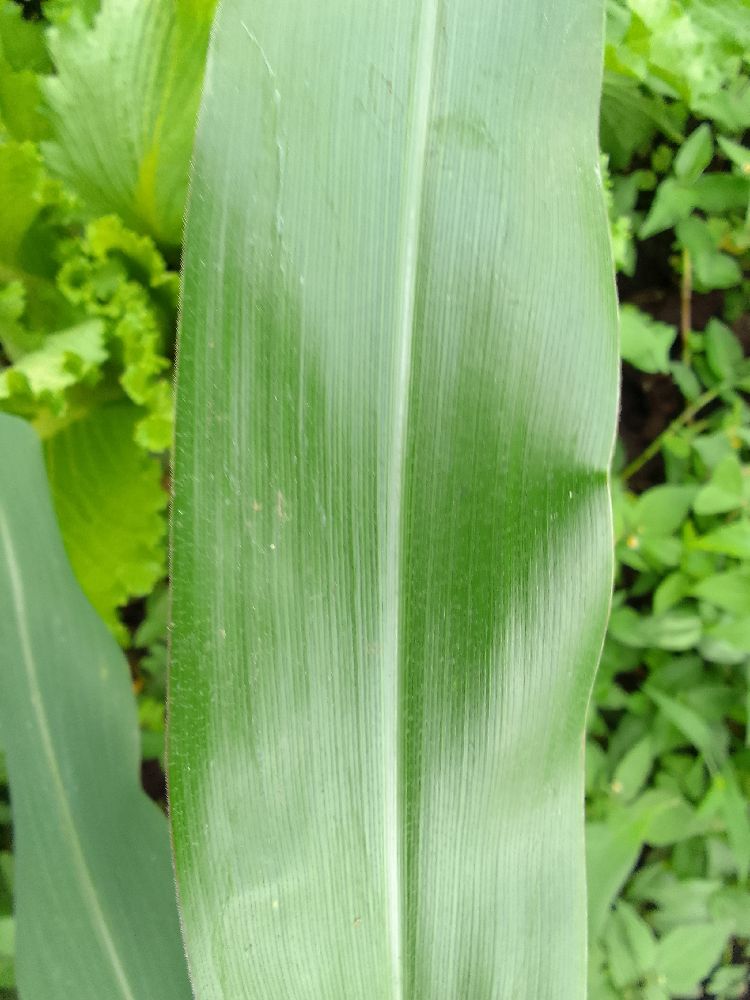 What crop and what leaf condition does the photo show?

maize, healthy
